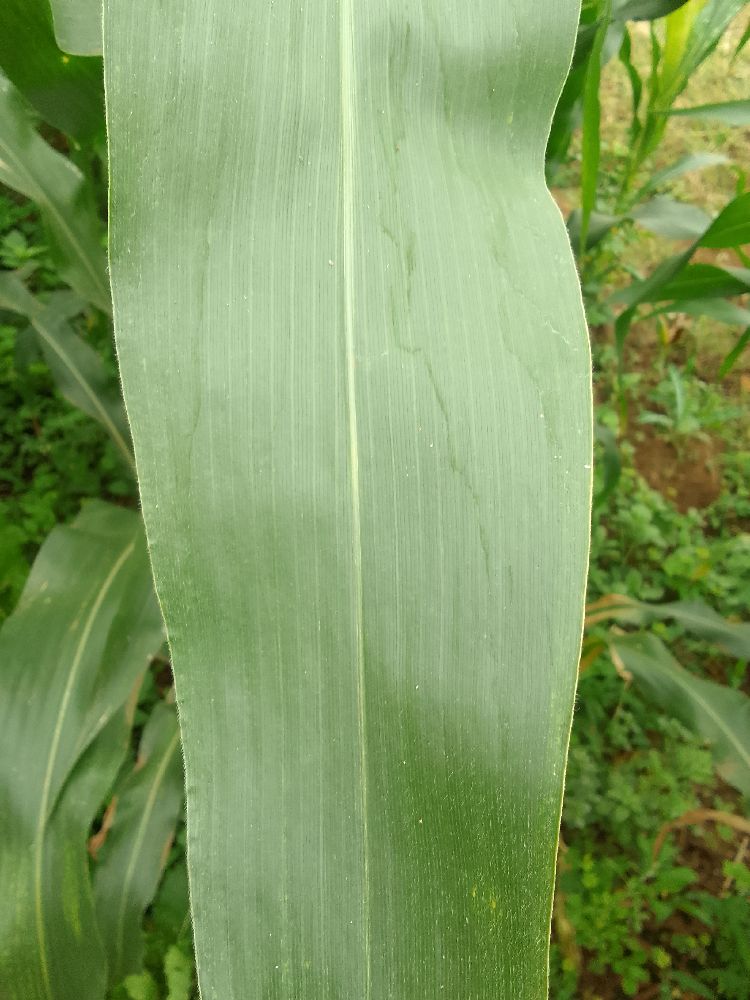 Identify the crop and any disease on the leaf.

maize, healthy
